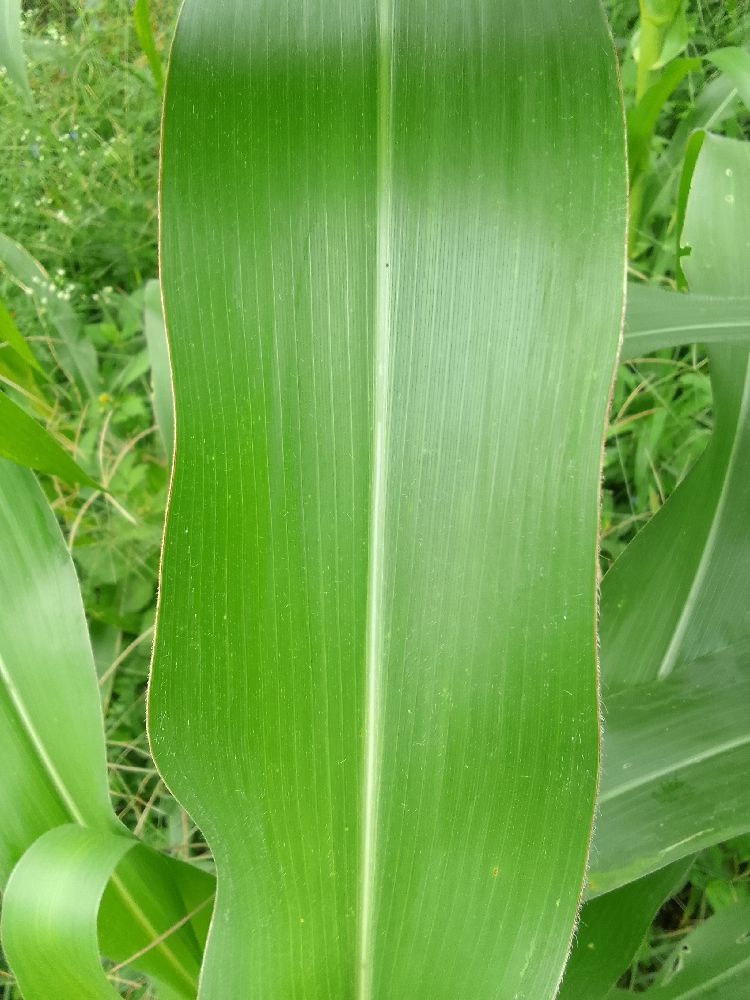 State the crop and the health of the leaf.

maize, healthy
